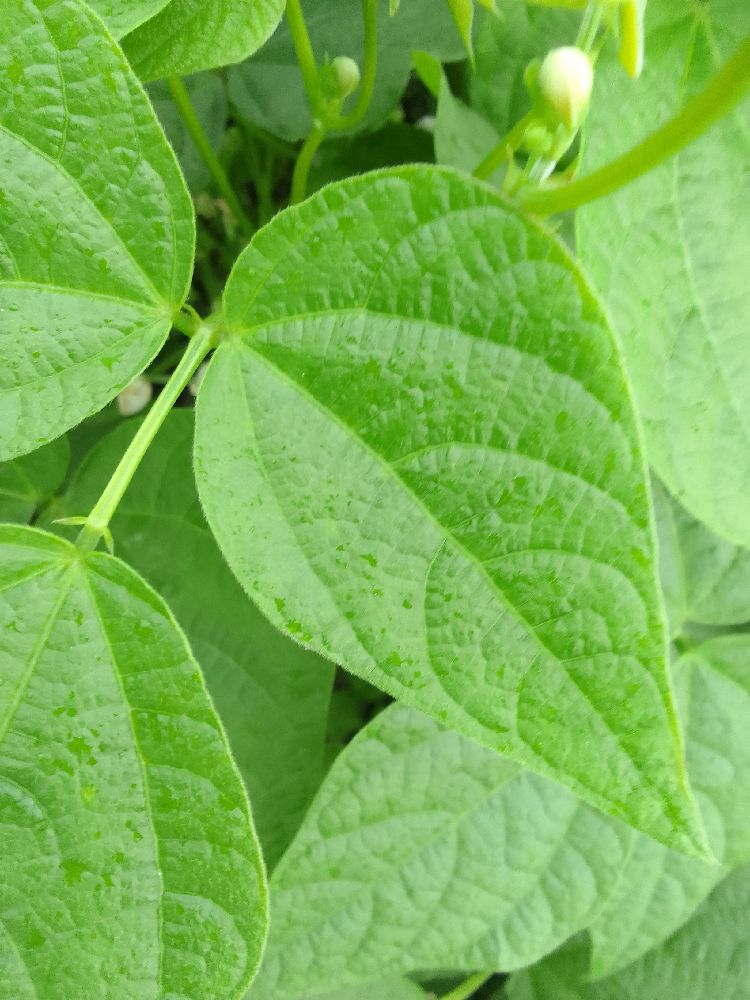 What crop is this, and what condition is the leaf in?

common bean, healthy
